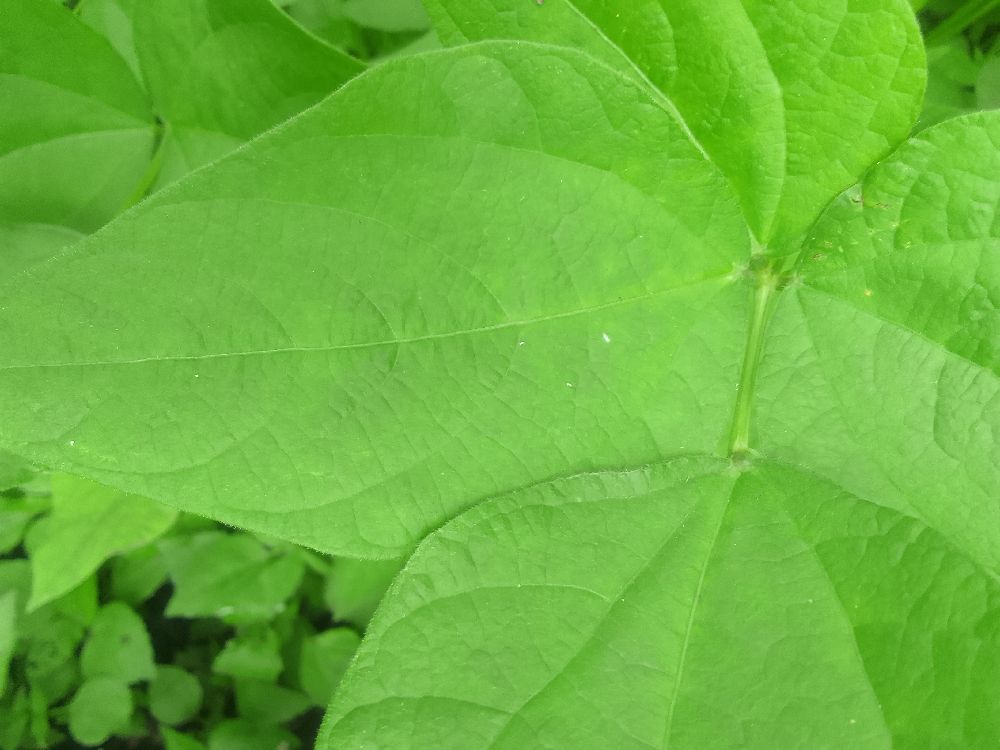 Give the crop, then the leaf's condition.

common bean, healthy
